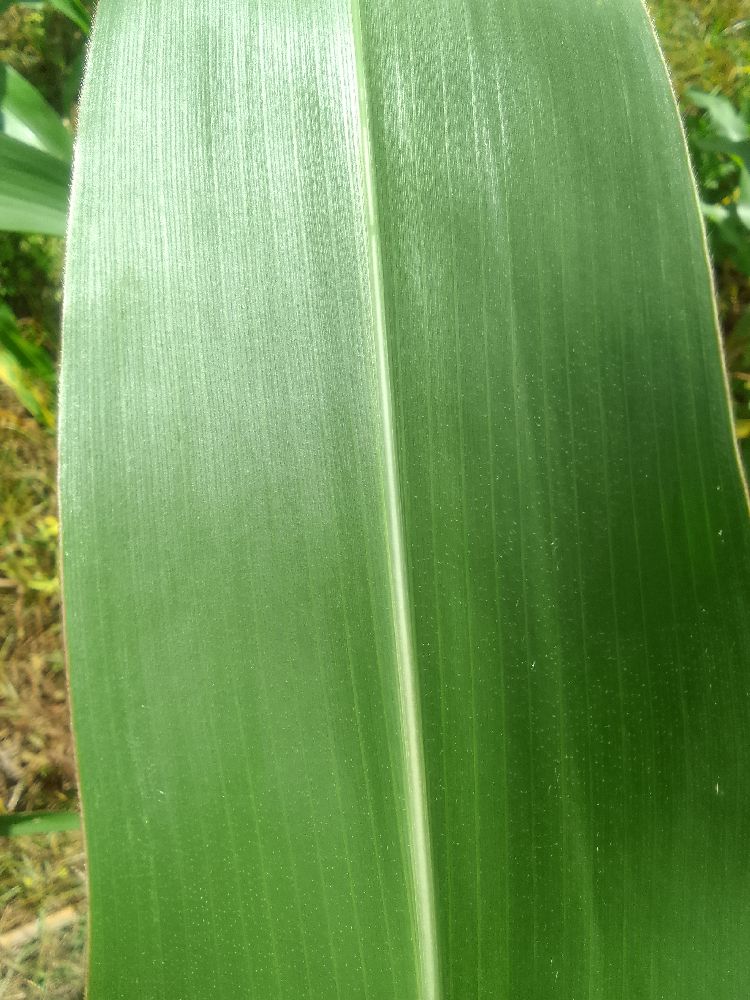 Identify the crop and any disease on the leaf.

maize, healthy
